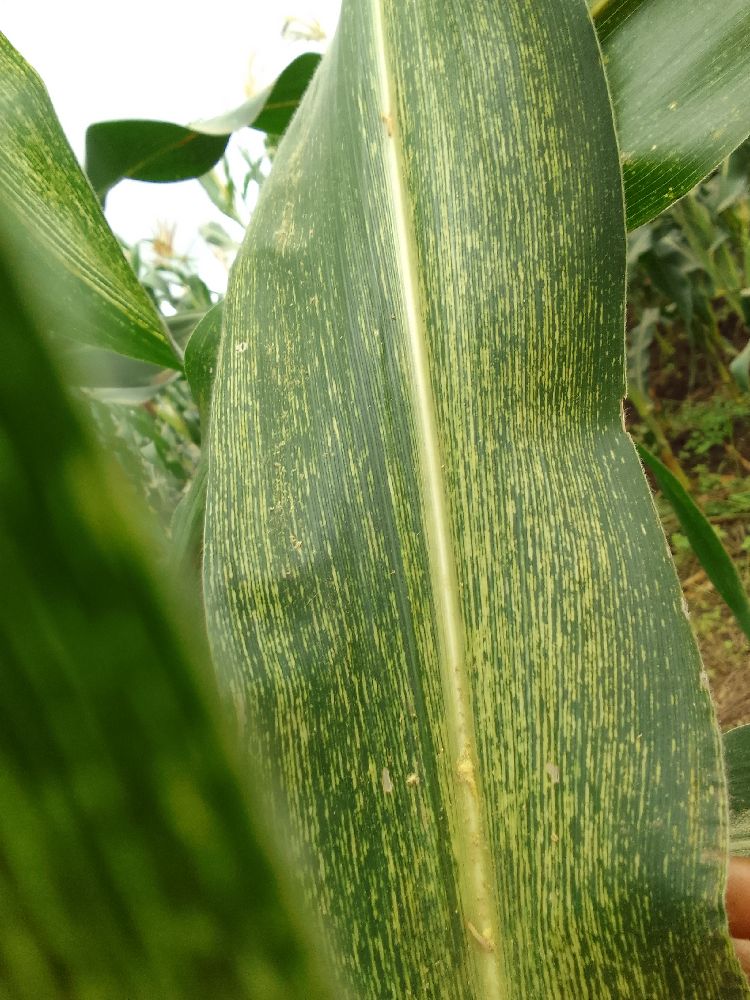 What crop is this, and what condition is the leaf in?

maize, maize streak virus
